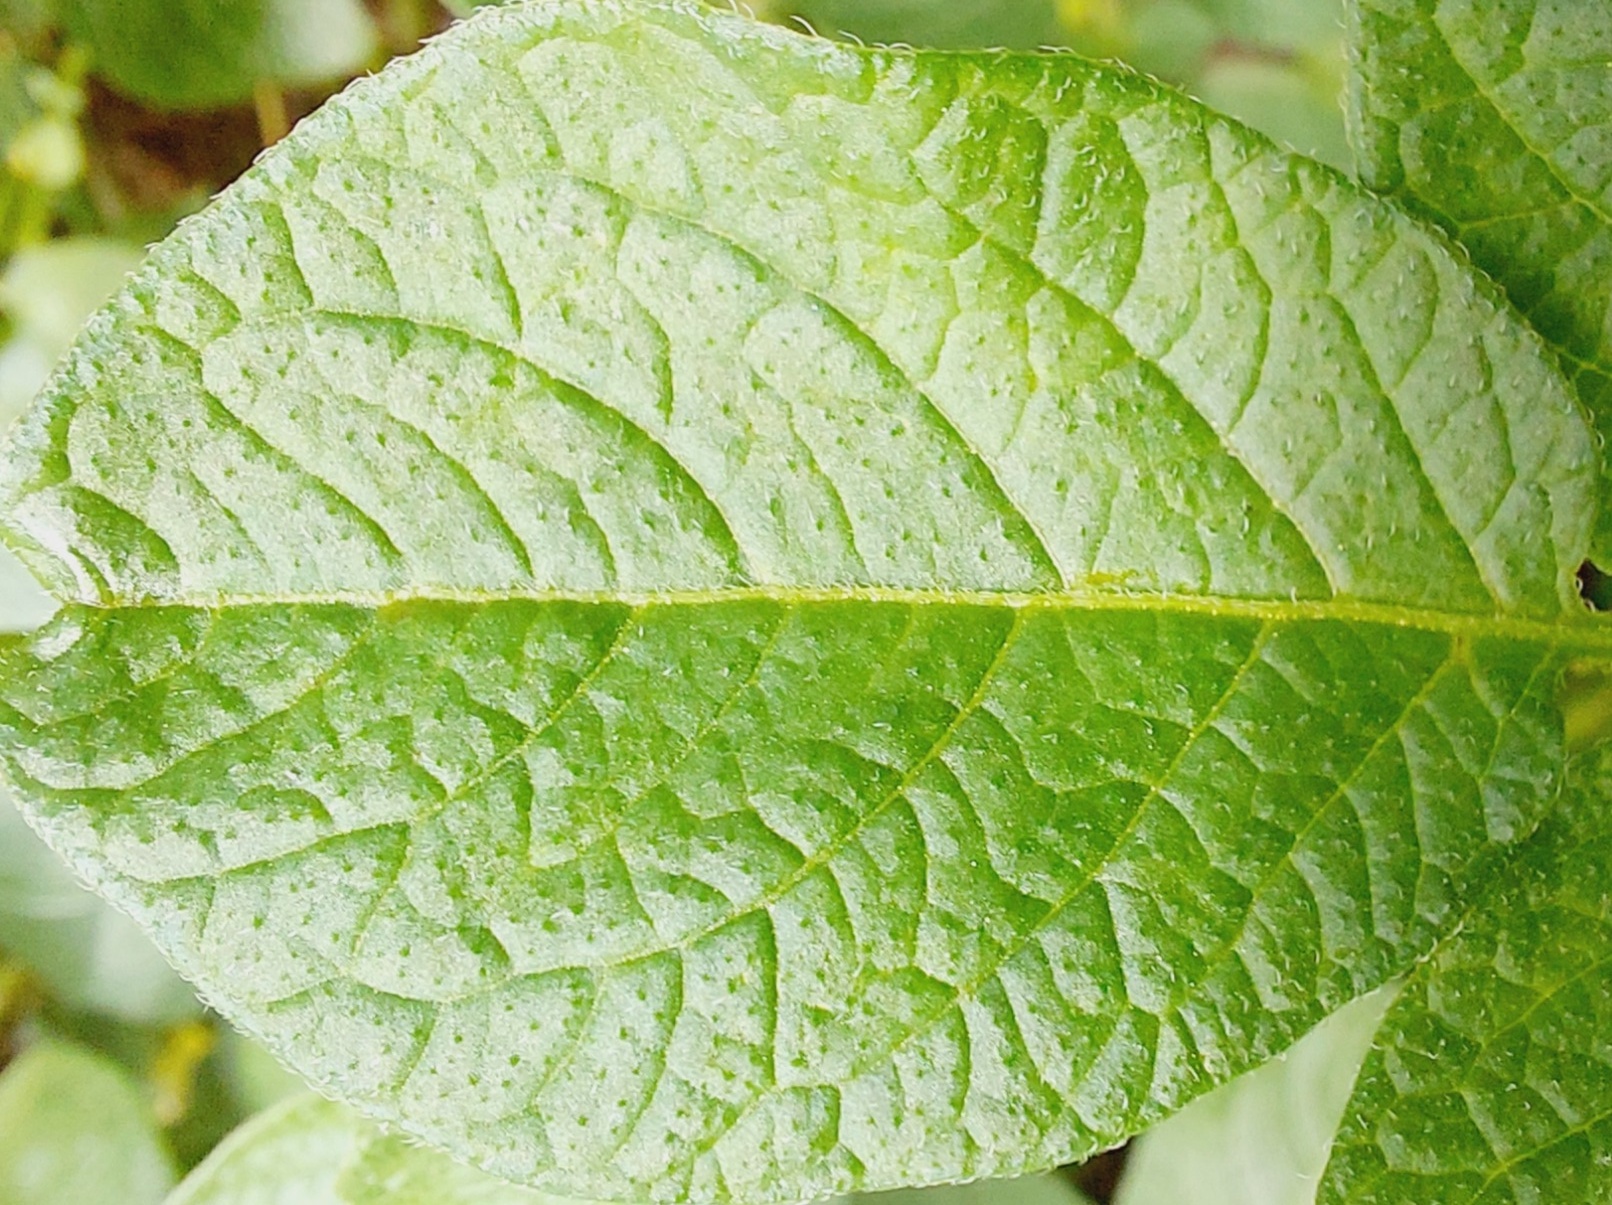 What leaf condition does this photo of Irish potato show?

healthy
